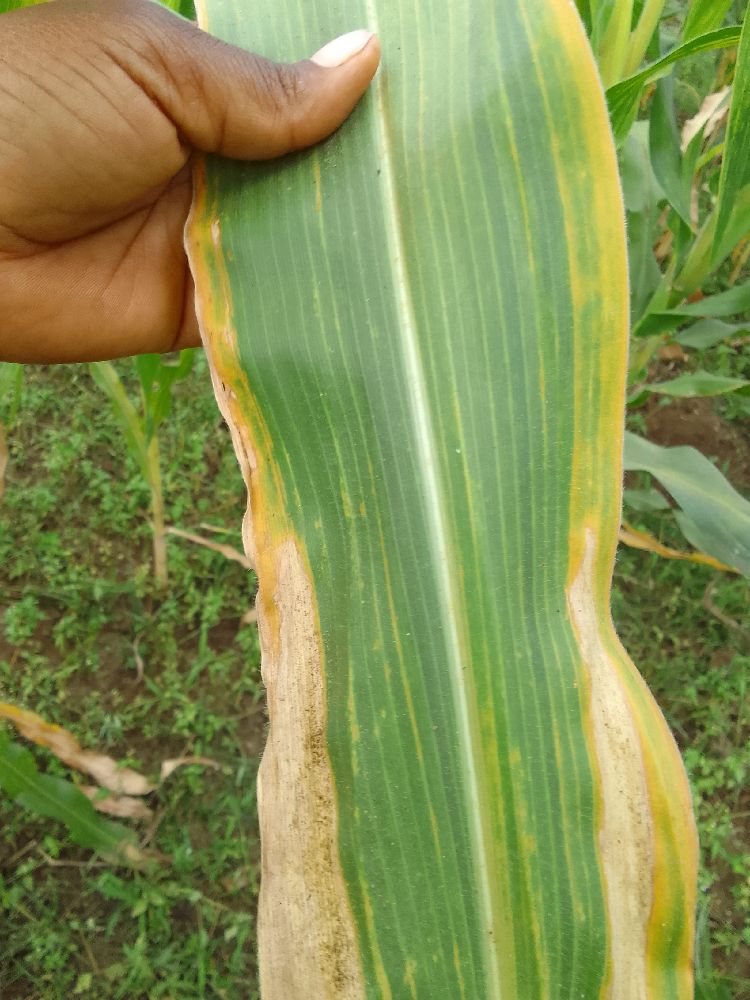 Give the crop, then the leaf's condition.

maize, maize lethal necrosis
